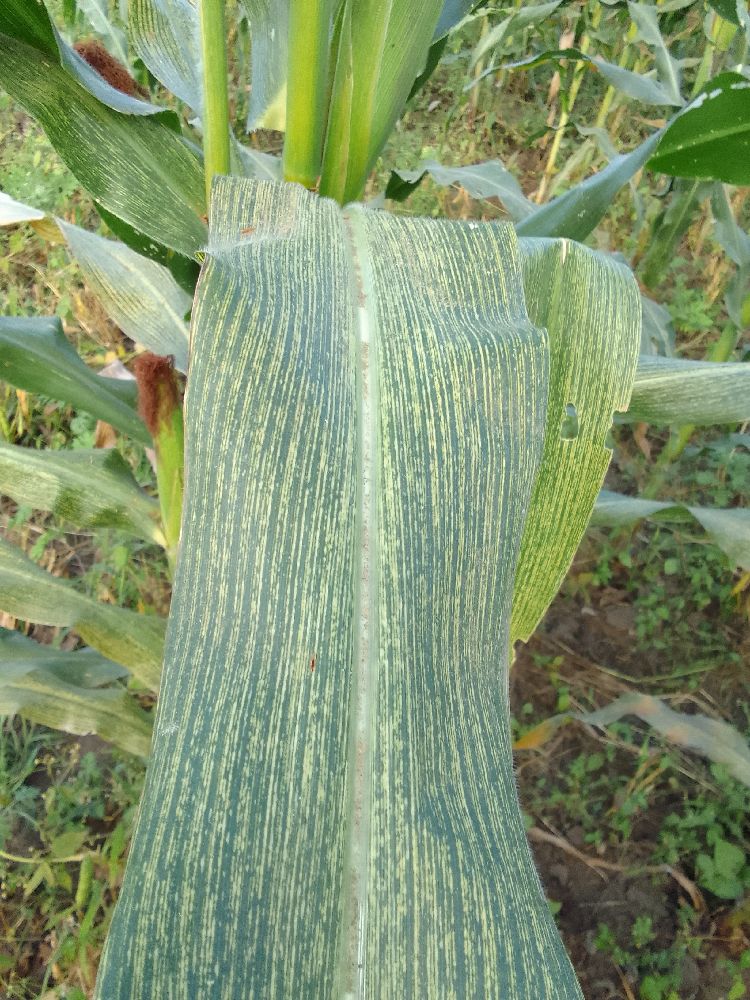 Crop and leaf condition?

maize, maize streak virus
